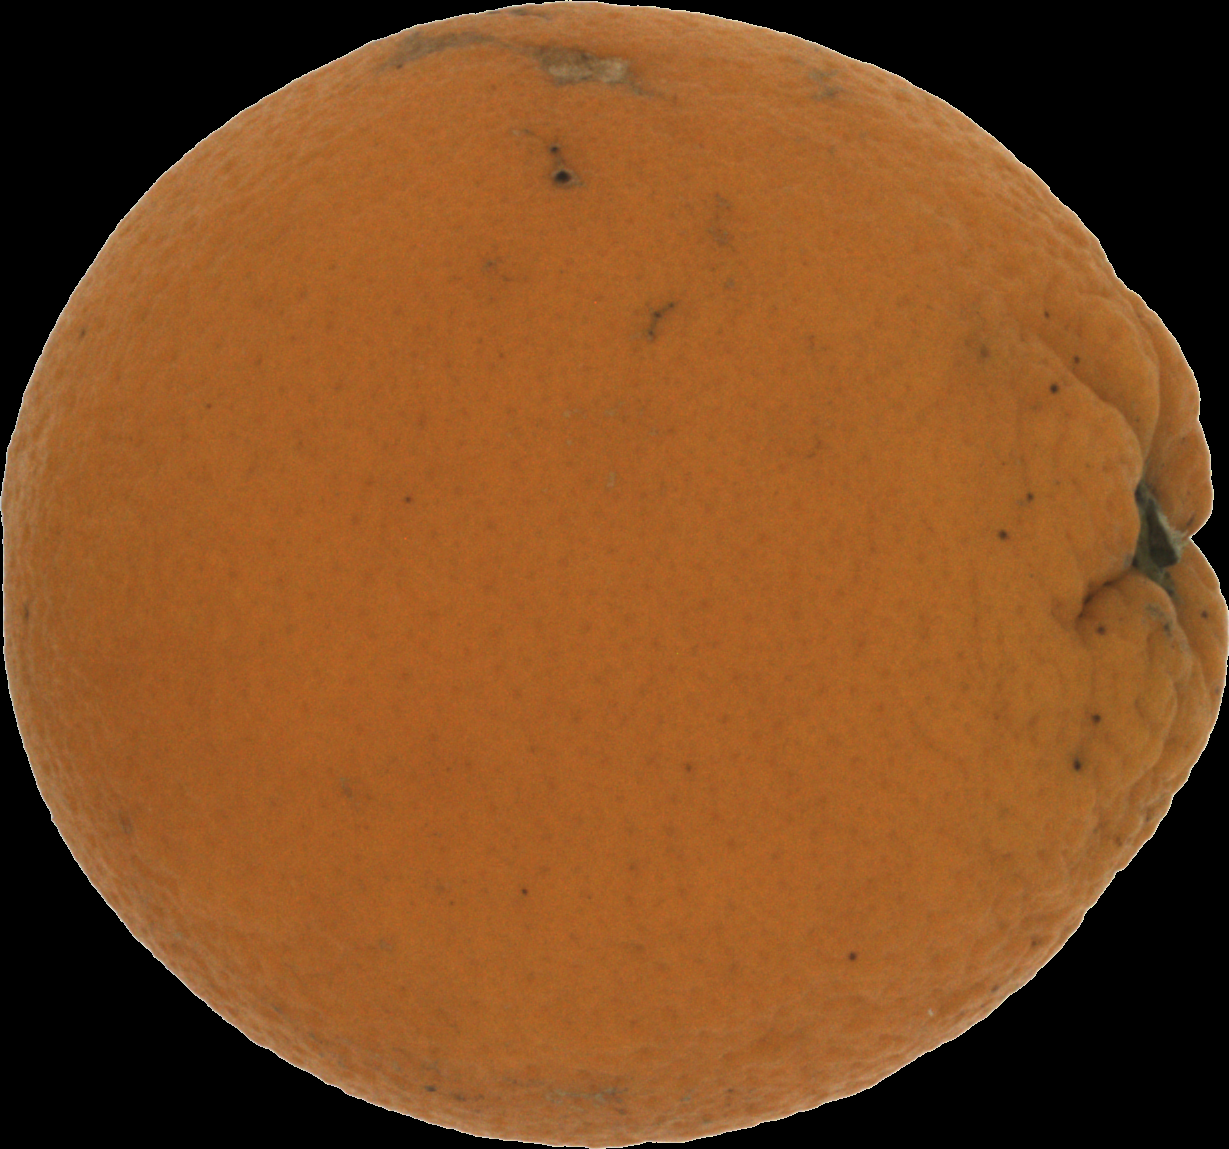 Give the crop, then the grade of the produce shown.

orange, bad
